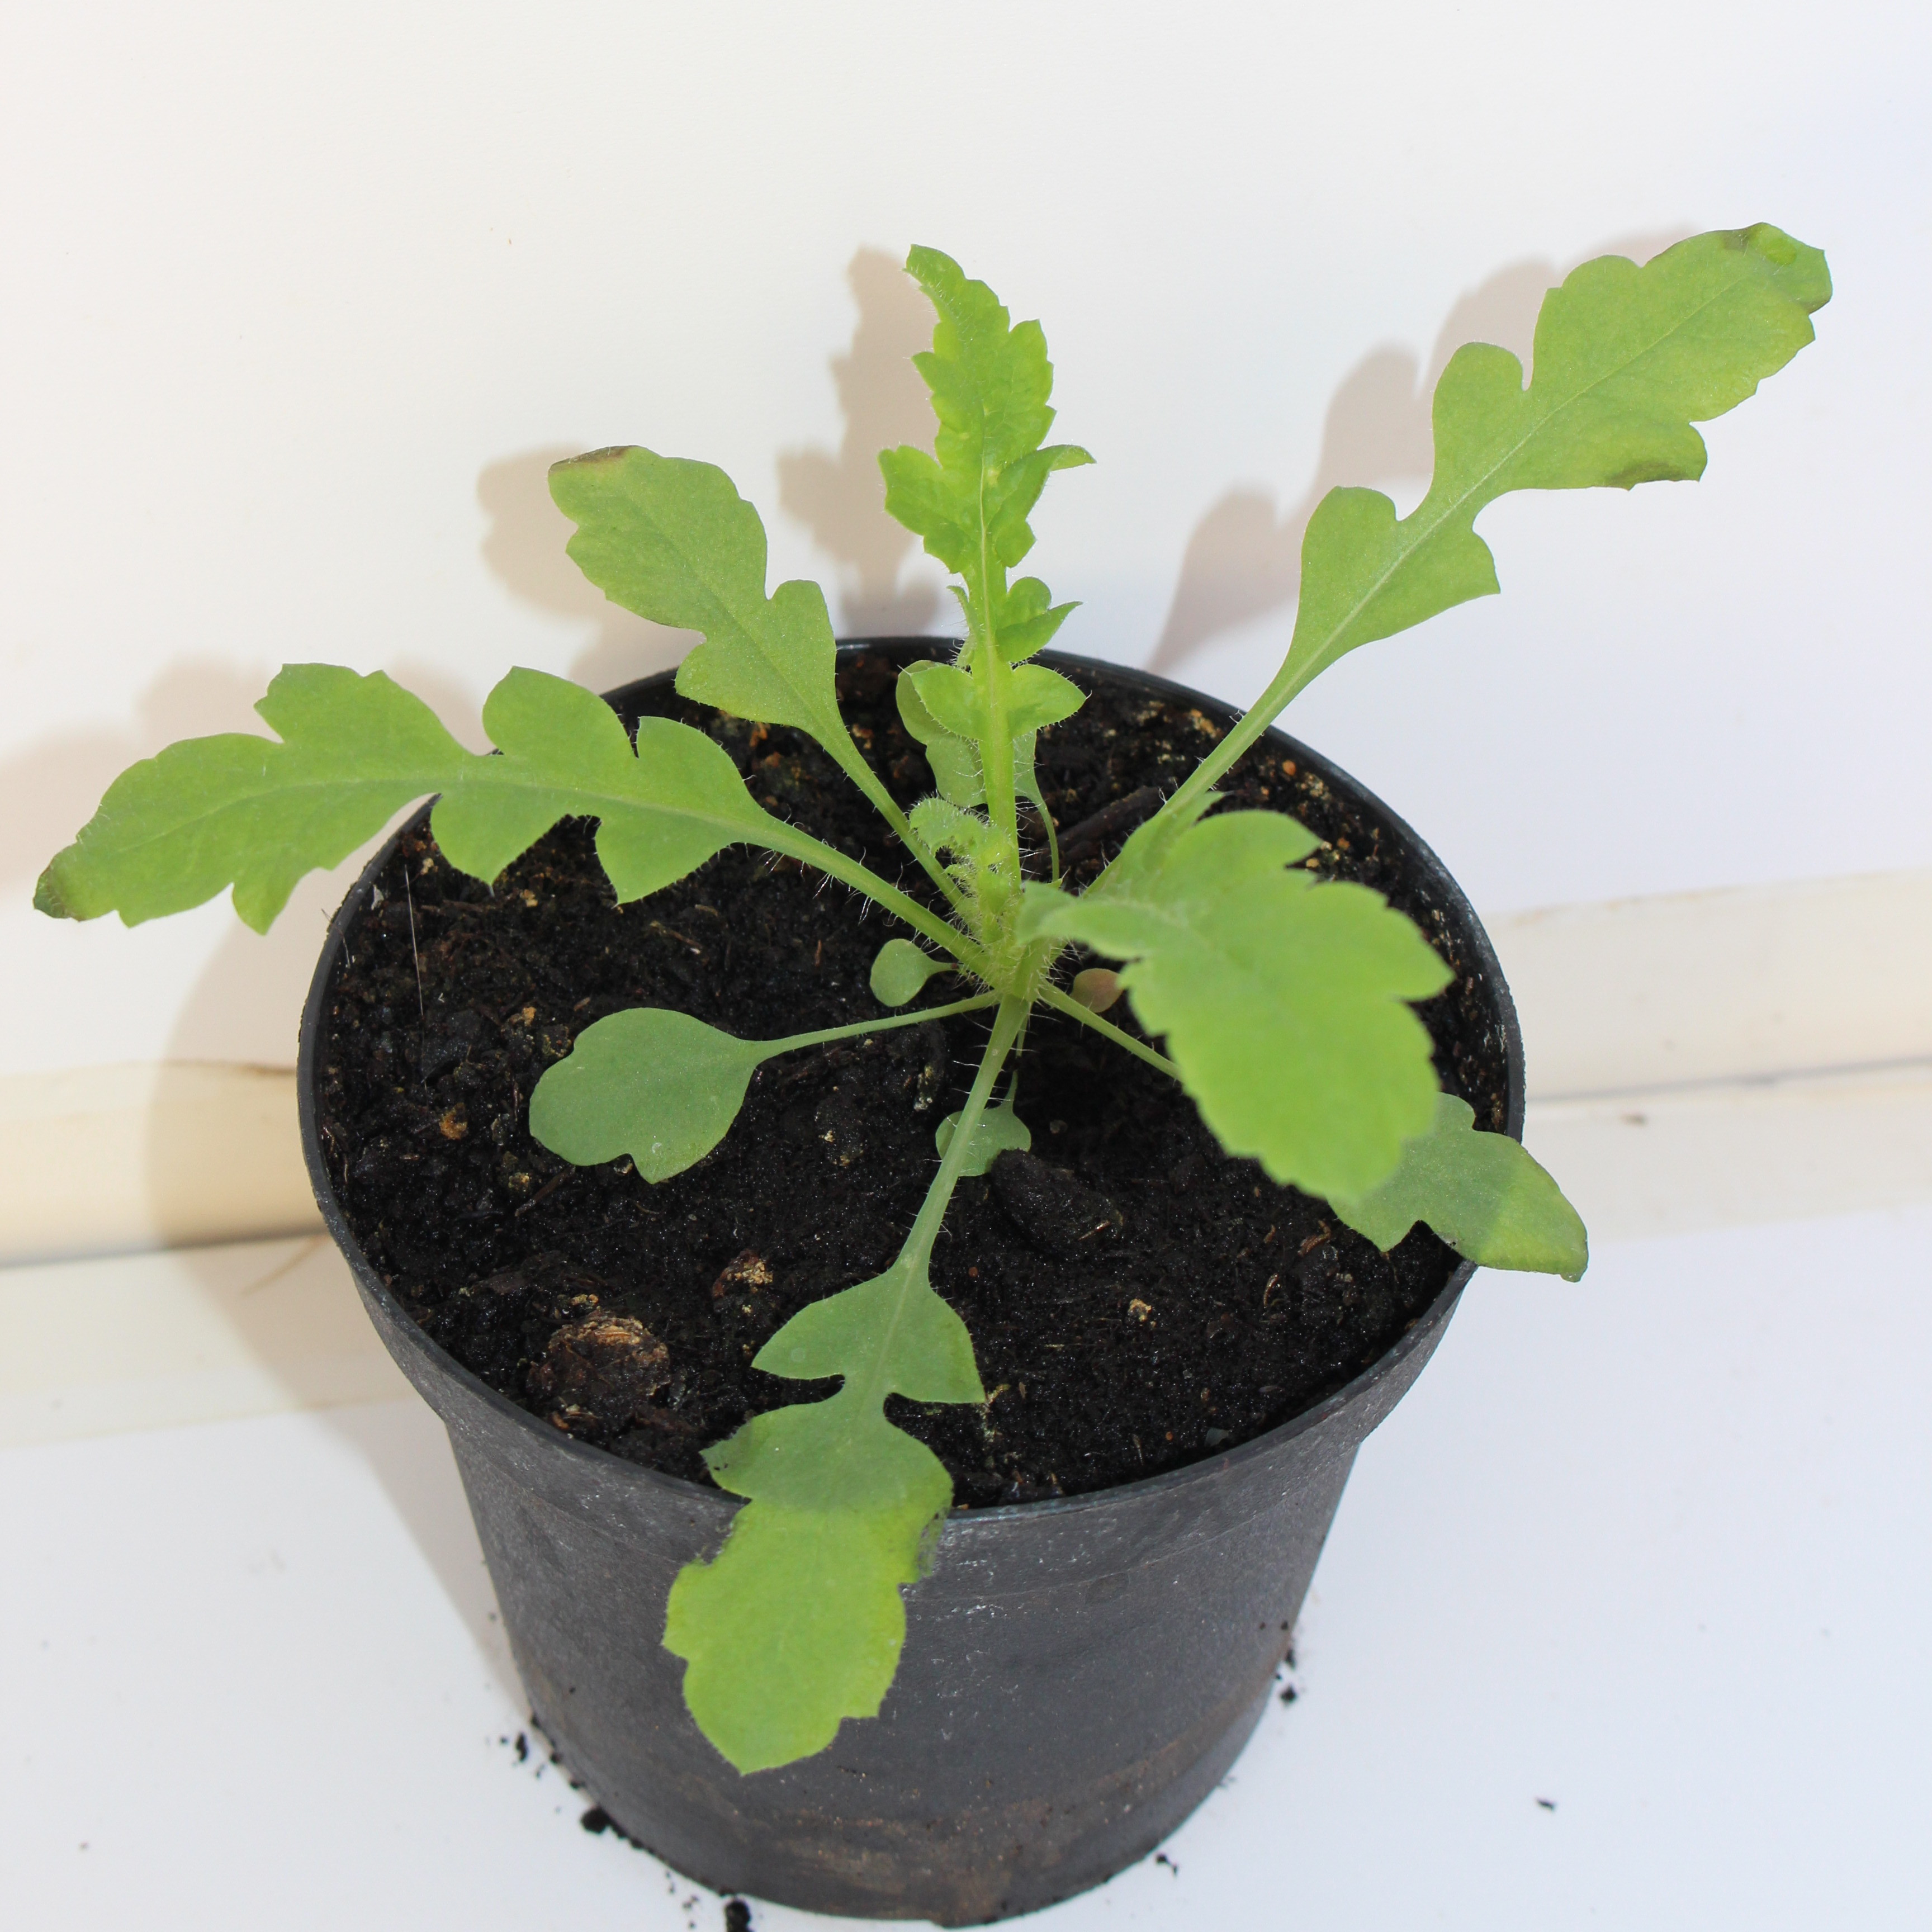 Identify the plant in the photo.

Papaver rhoeas
